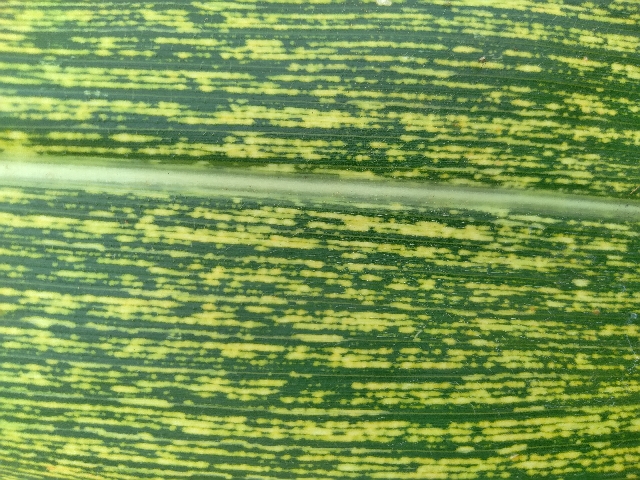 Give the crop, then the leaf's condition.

maize, maize streak virus
